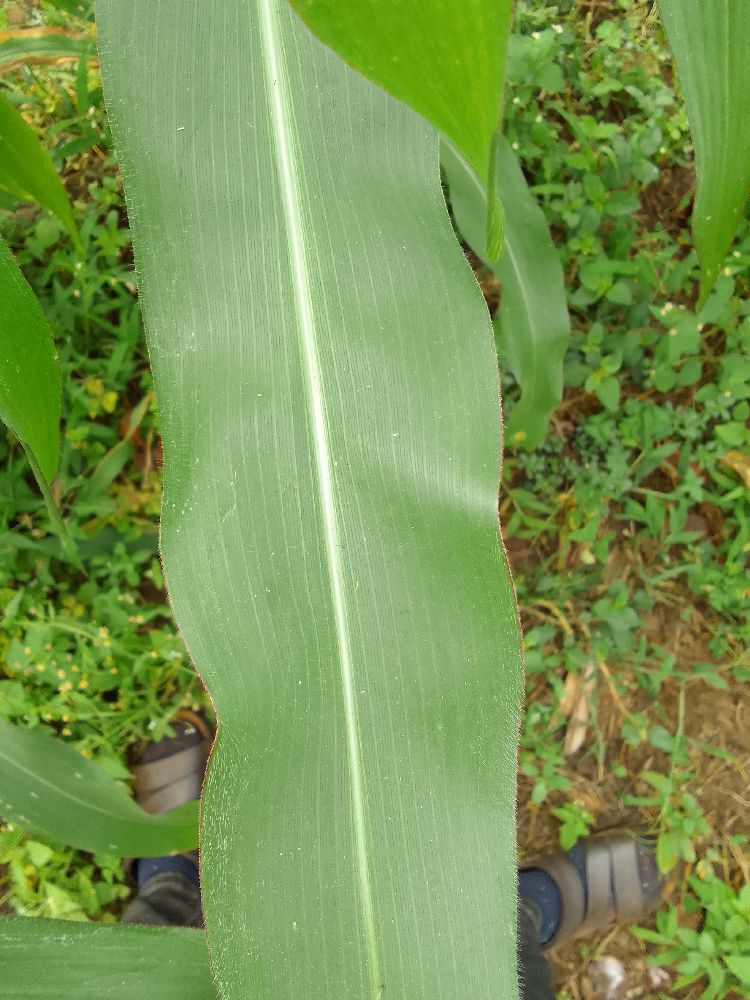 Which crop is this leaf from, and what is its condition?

maize, healthy
